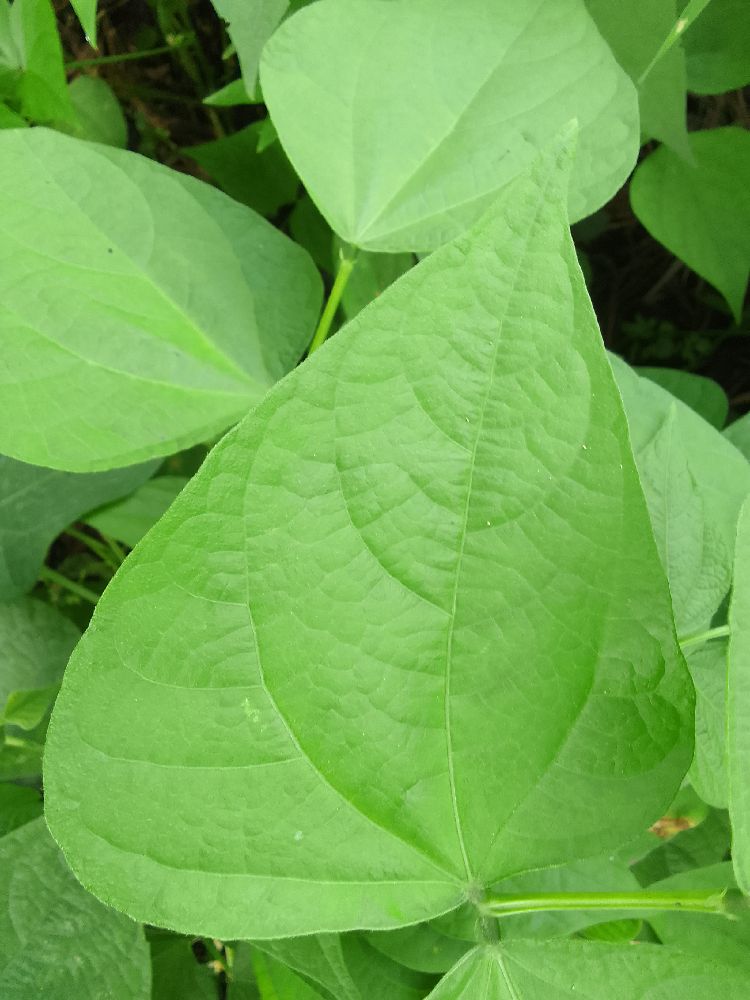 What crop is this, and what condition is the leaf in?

common bean, healthy
